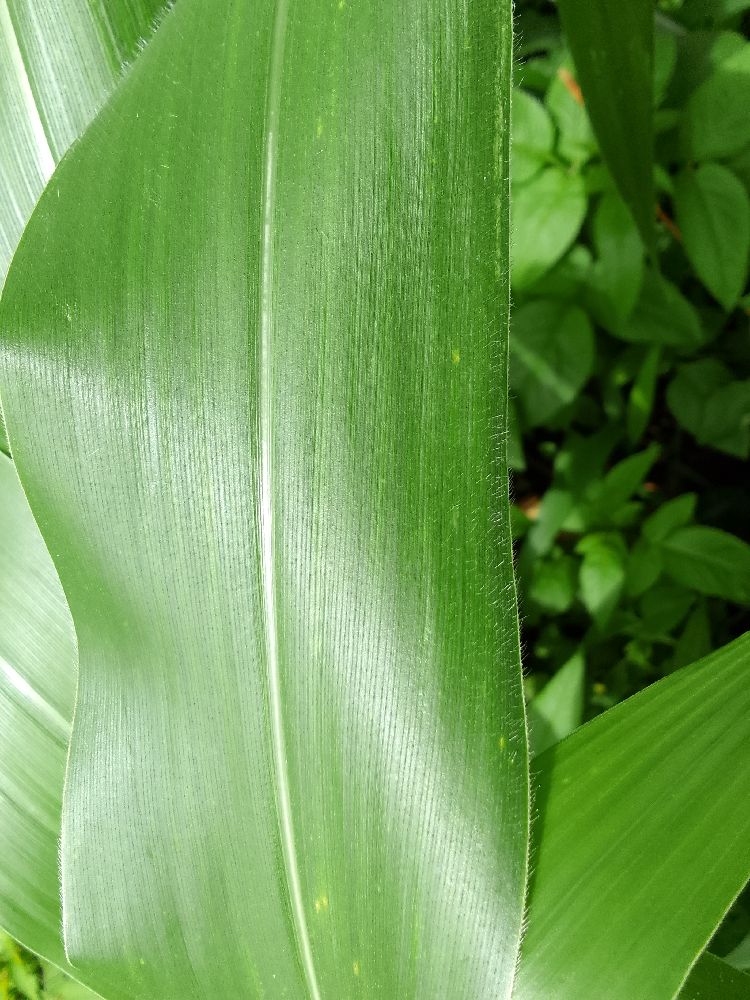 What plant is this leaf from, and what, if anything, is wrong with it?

maize, healthy
